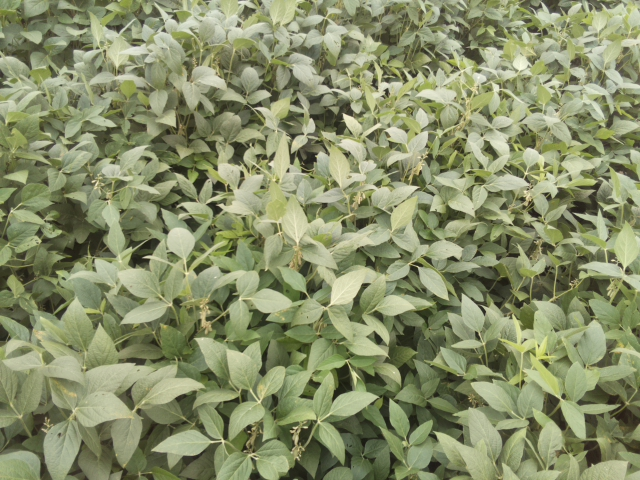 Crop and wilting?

soybean, leaflets folding inward at secondary pulvinus with no turgor loss in leaflets or petioles
